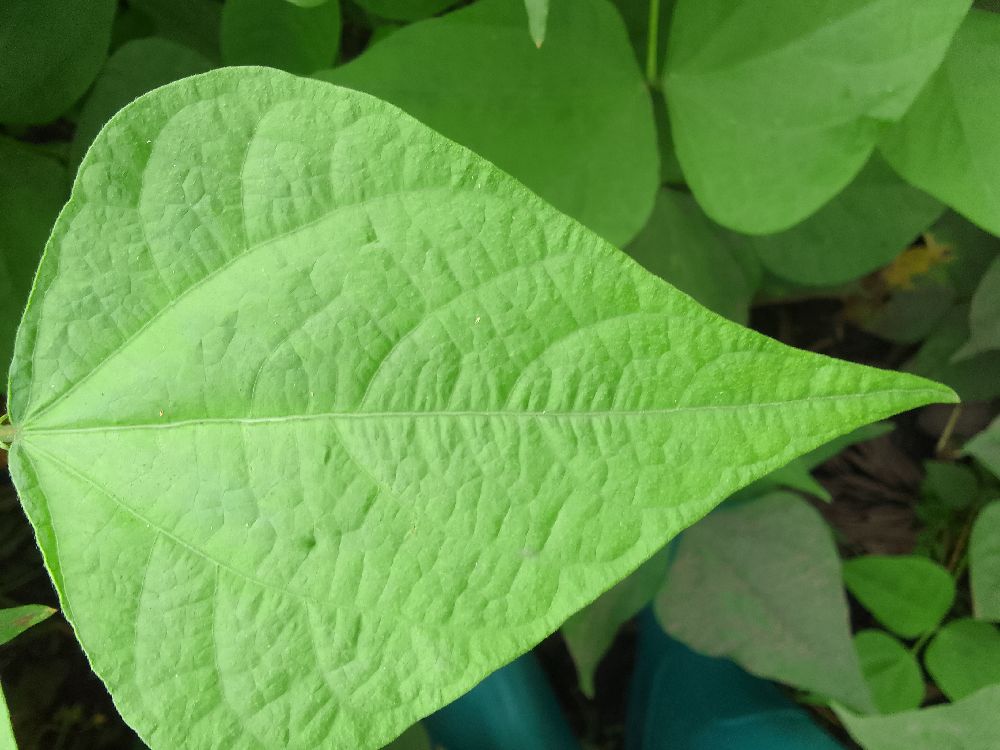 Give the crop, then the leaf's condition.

common bean, healthy
